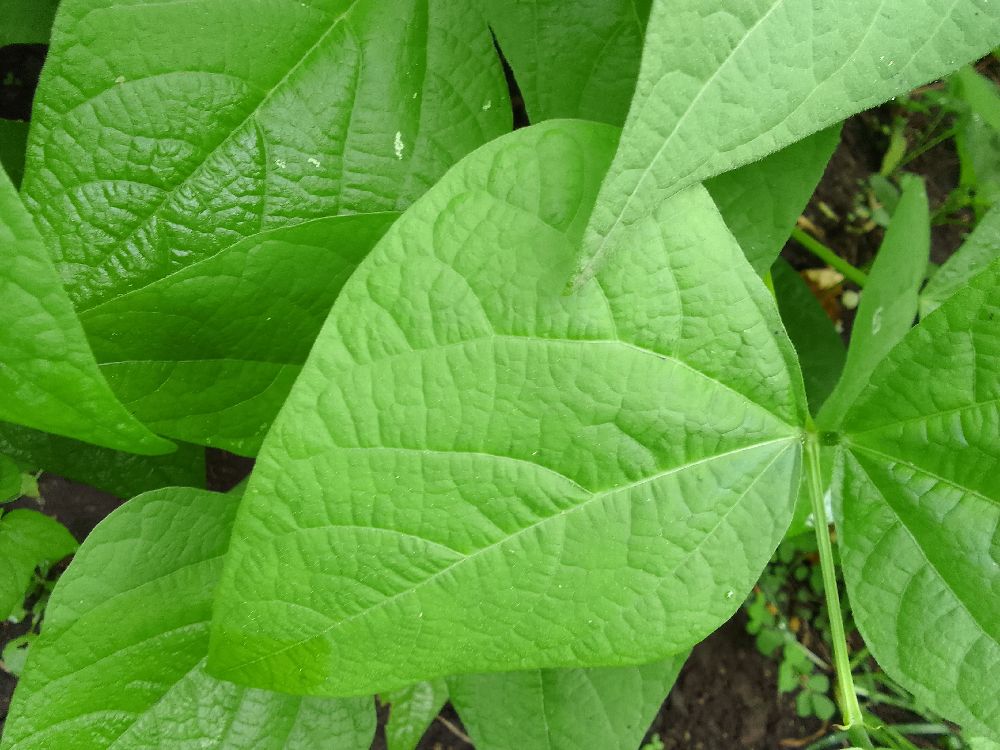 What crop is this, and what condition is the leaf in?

common bean, healthy
